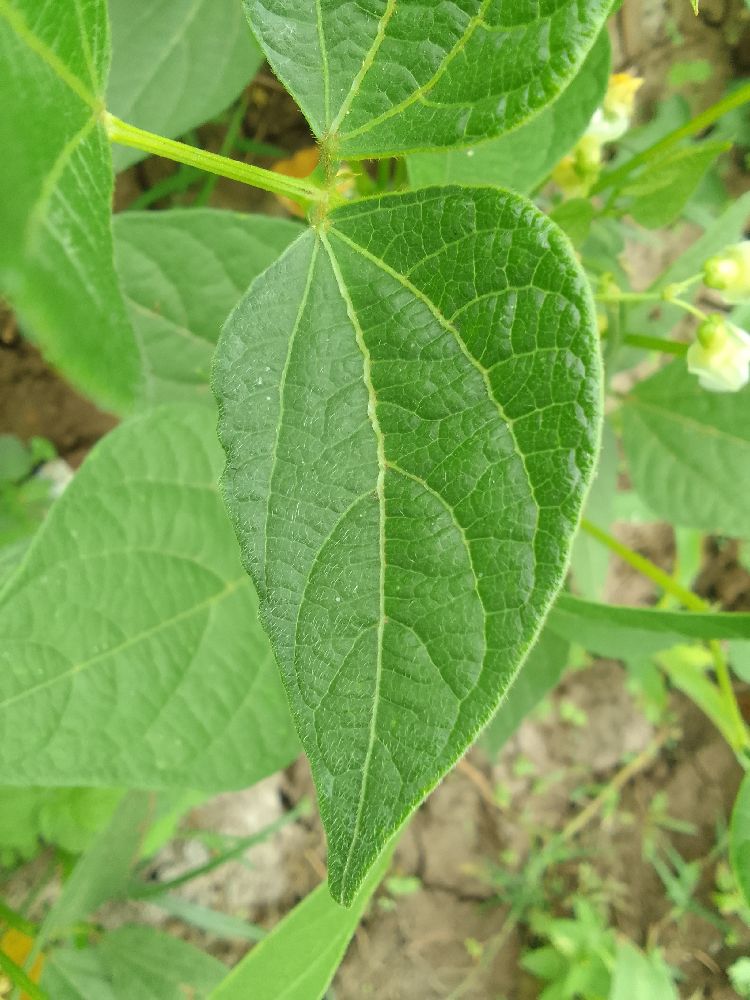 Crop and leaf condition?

common bean, healthy
